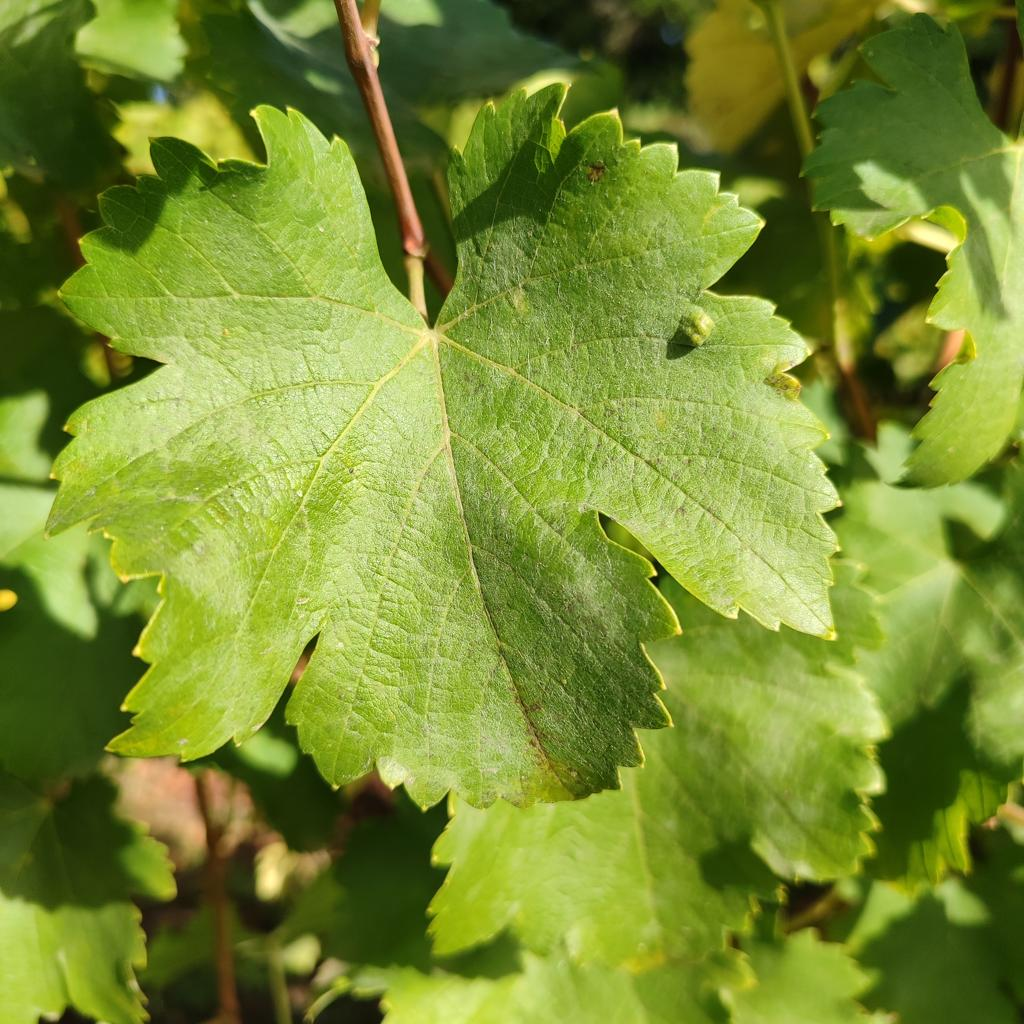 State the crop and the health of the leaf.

grapevine, powdery mildew
